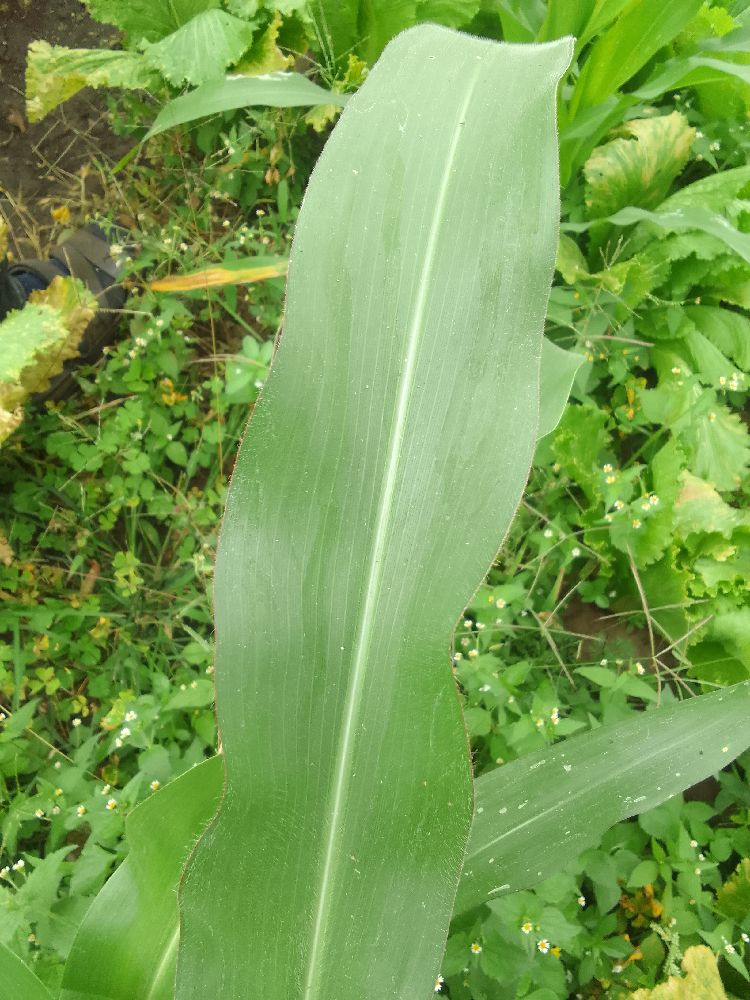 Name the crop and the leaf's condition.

maize, healthy
